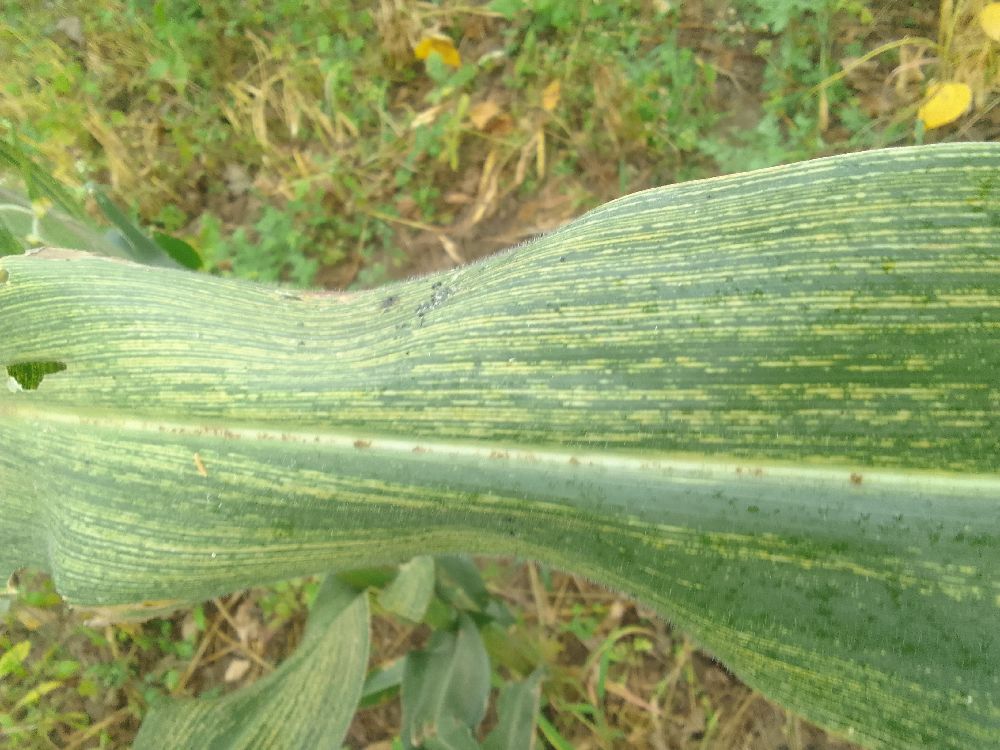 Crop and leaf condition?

maize, maize streak virus
